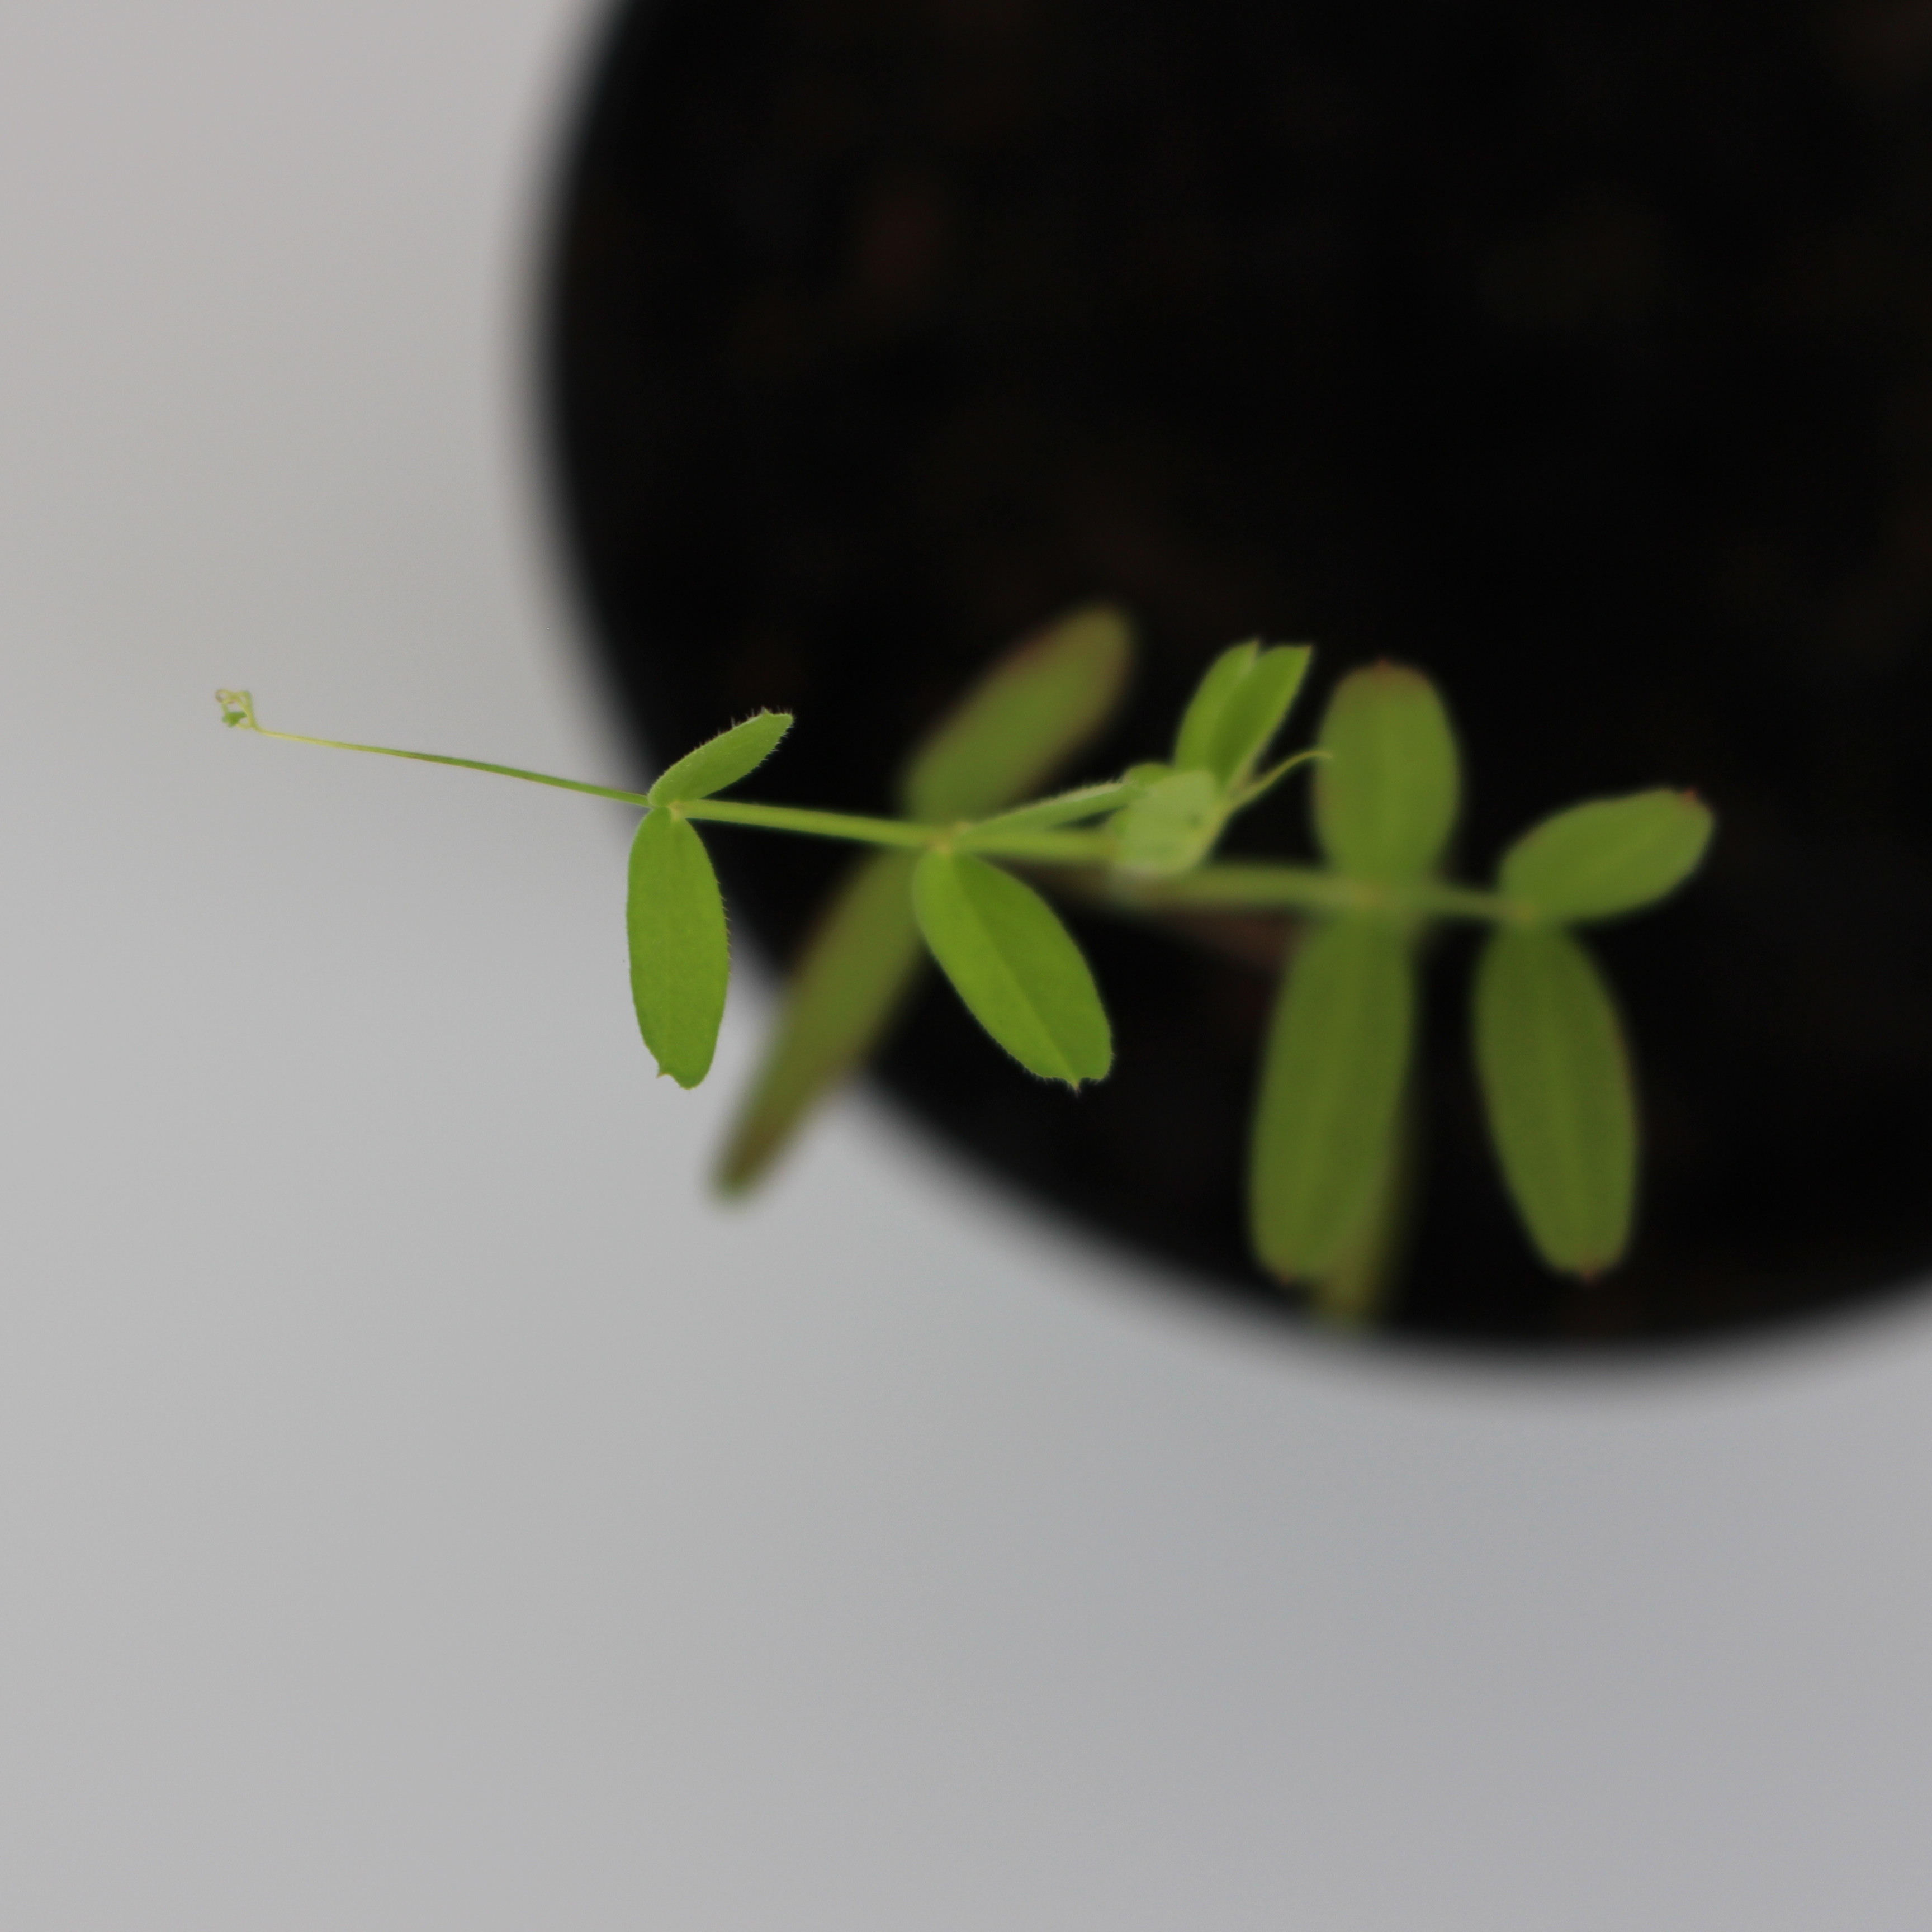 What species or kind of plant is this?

Vicia sativa
